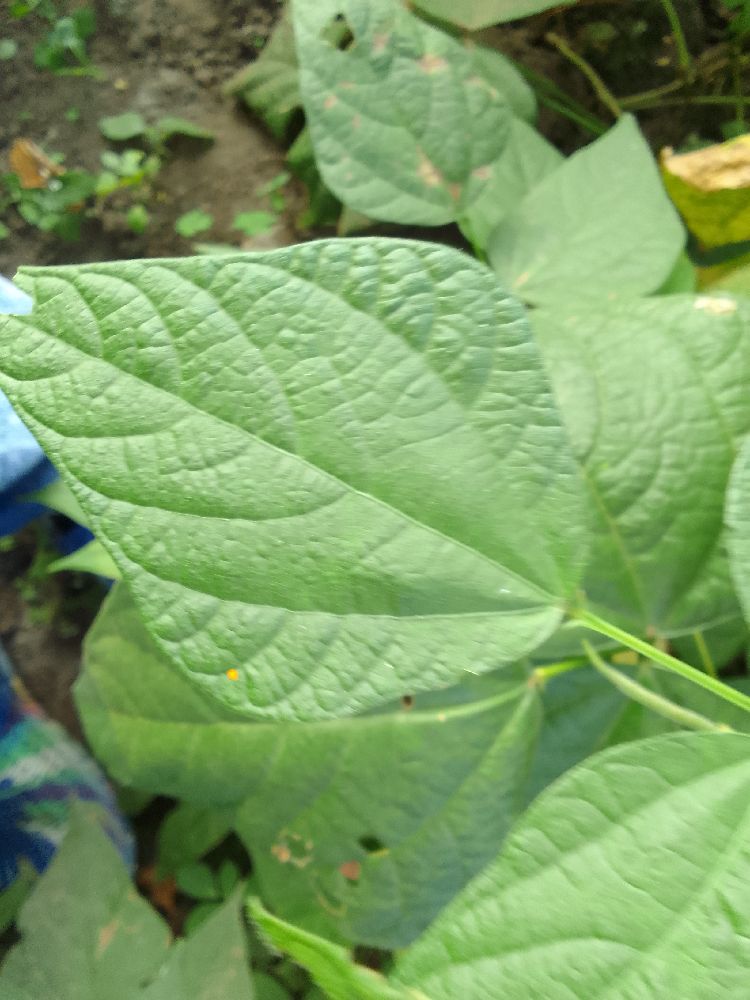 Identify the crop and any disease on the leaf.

common bean, healthy
